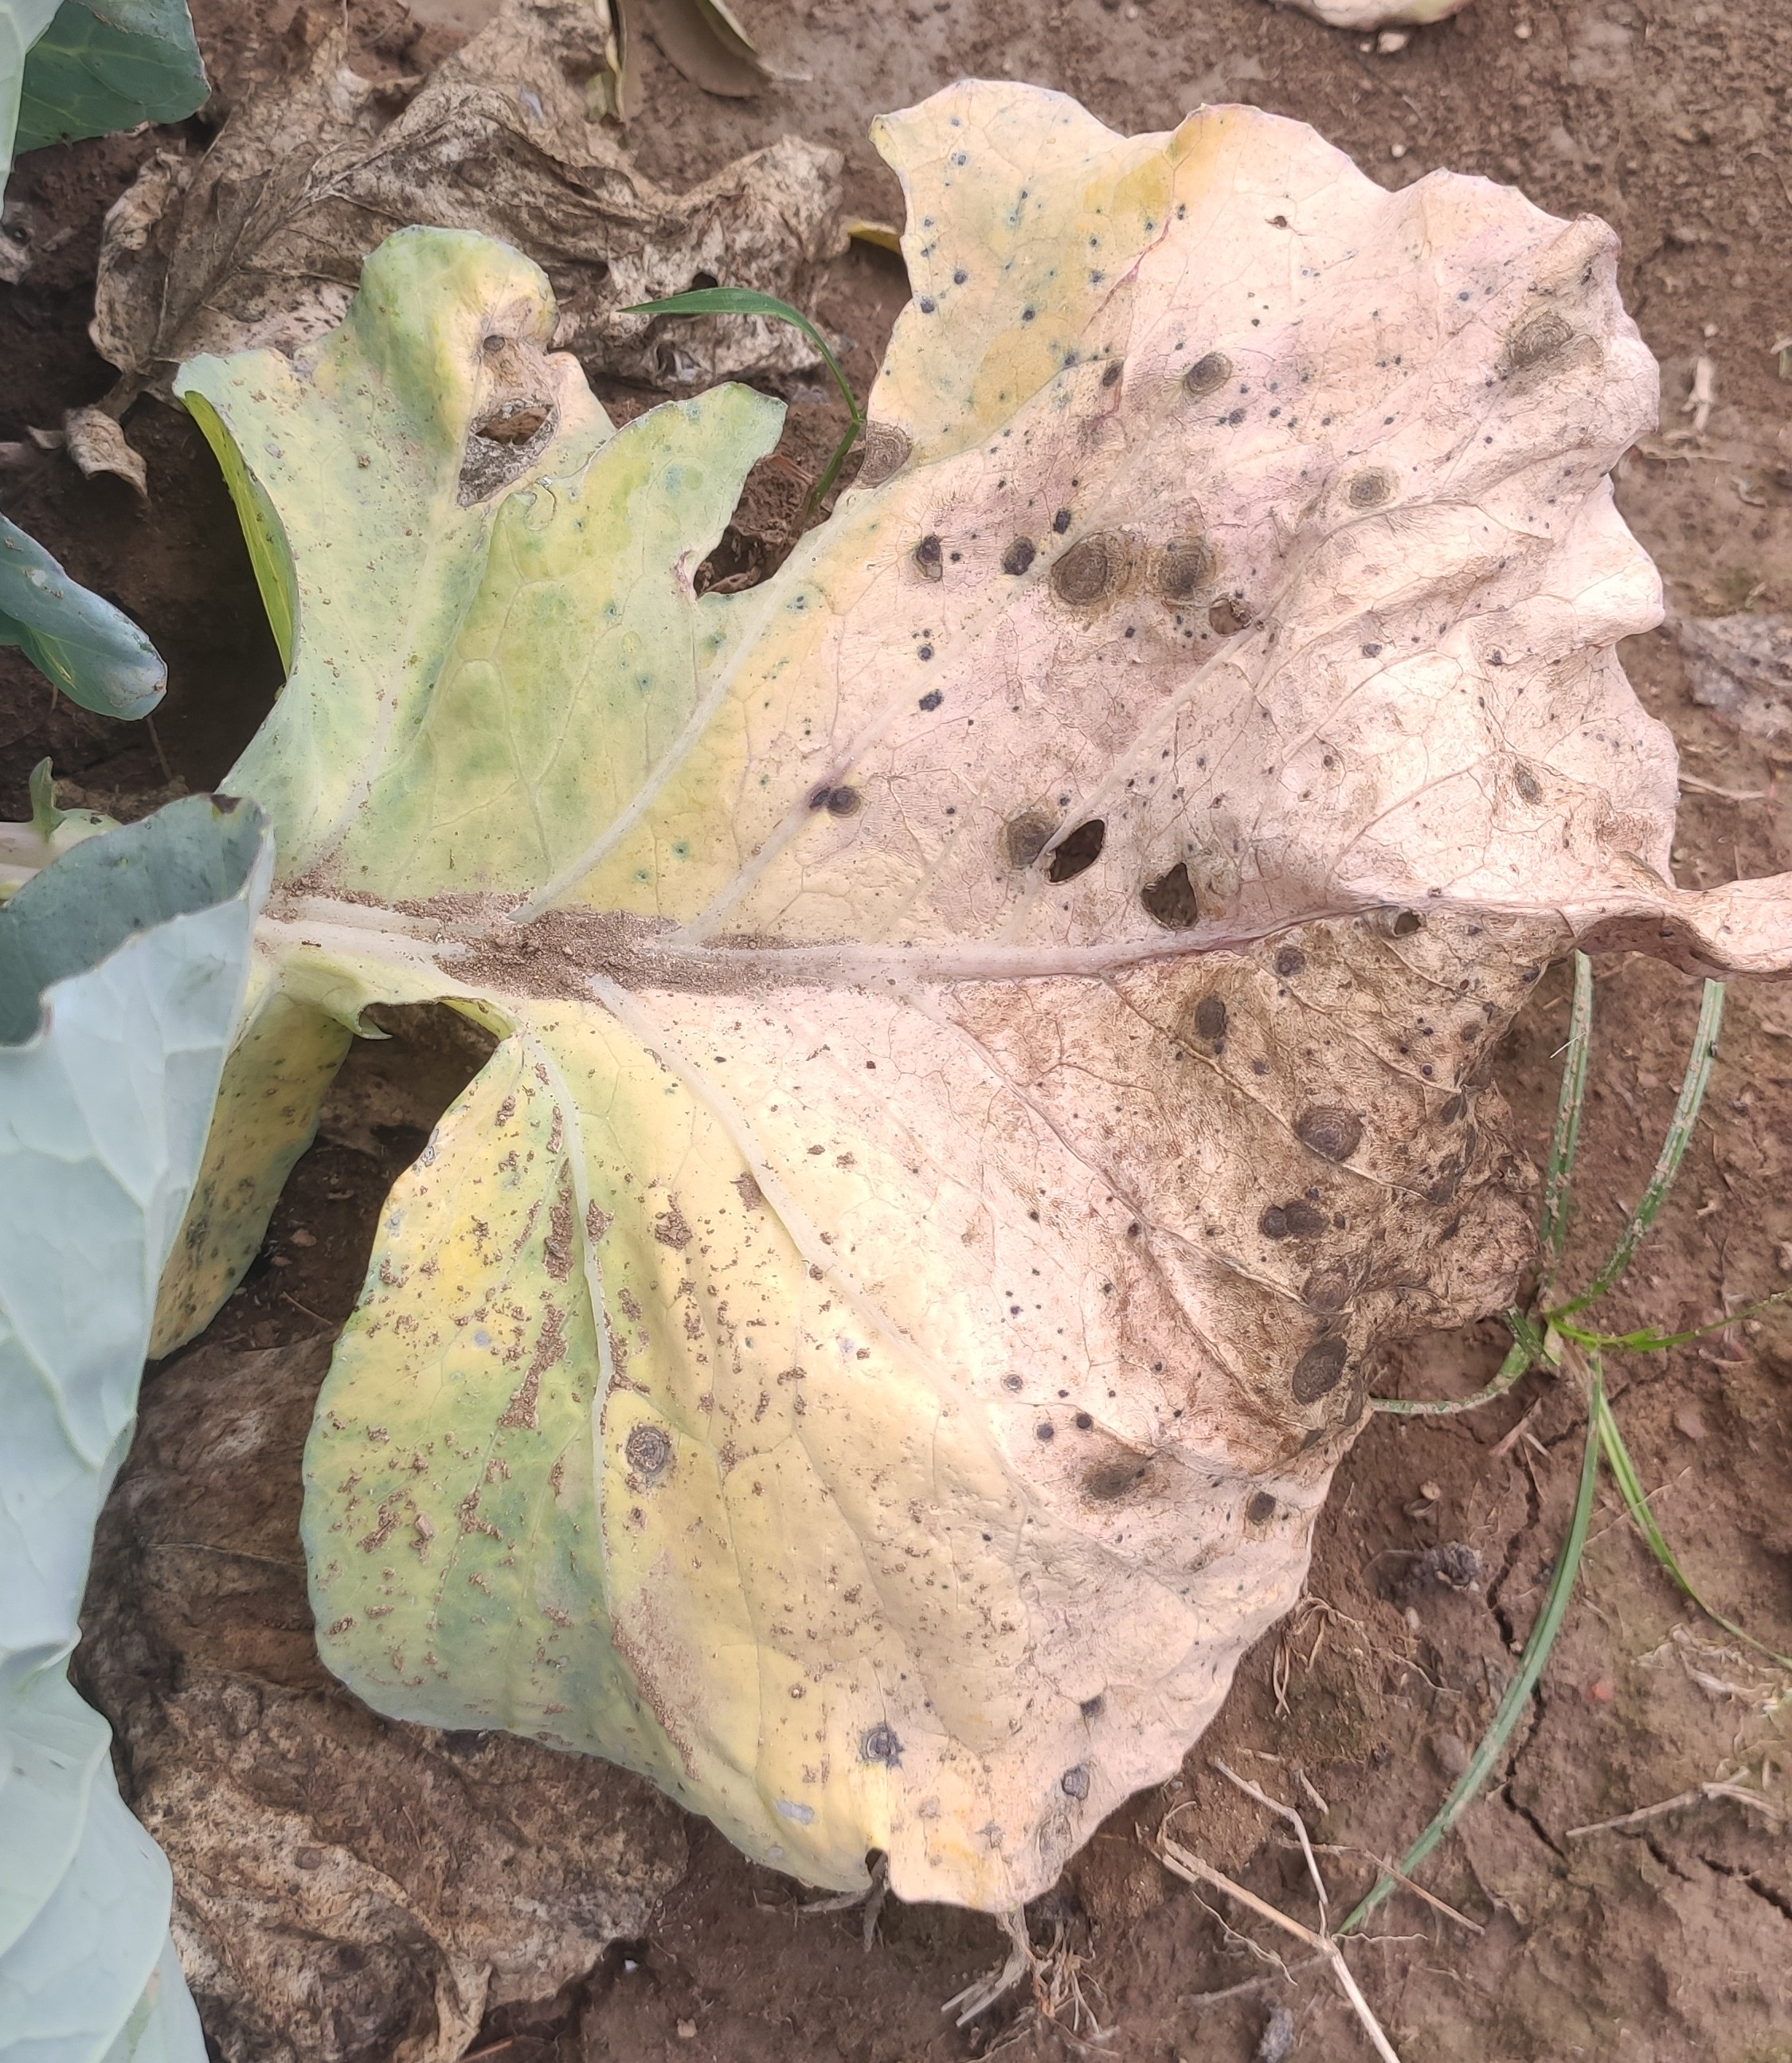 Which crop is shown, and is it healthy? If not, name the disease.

cabbage, alternaria
